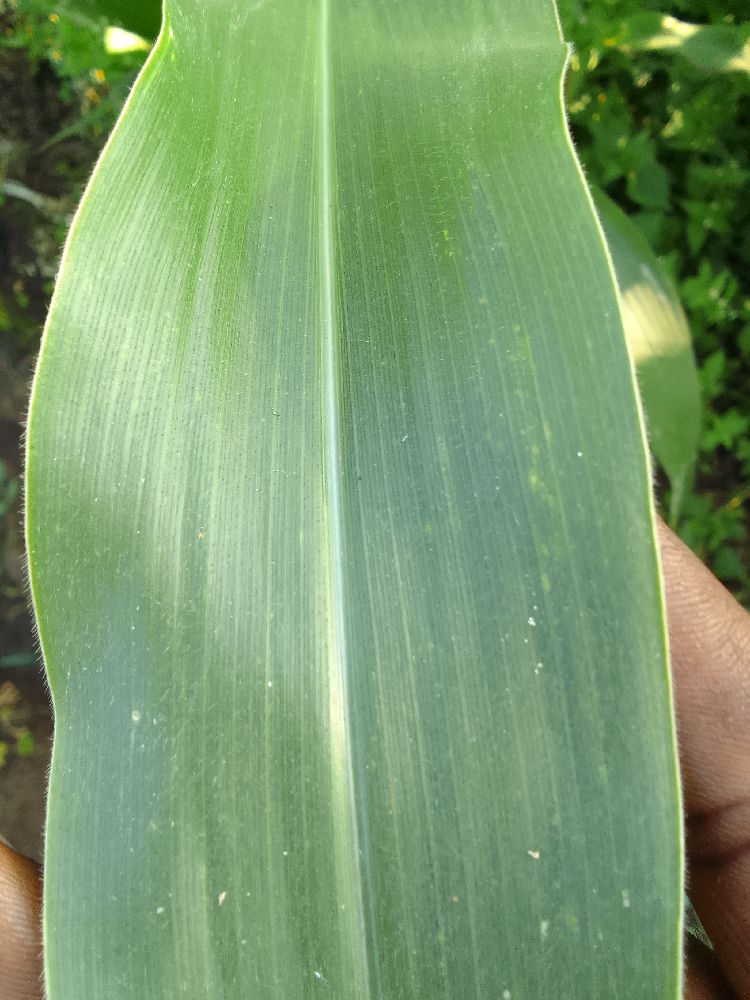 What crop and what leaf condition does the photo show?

maize, healthy
